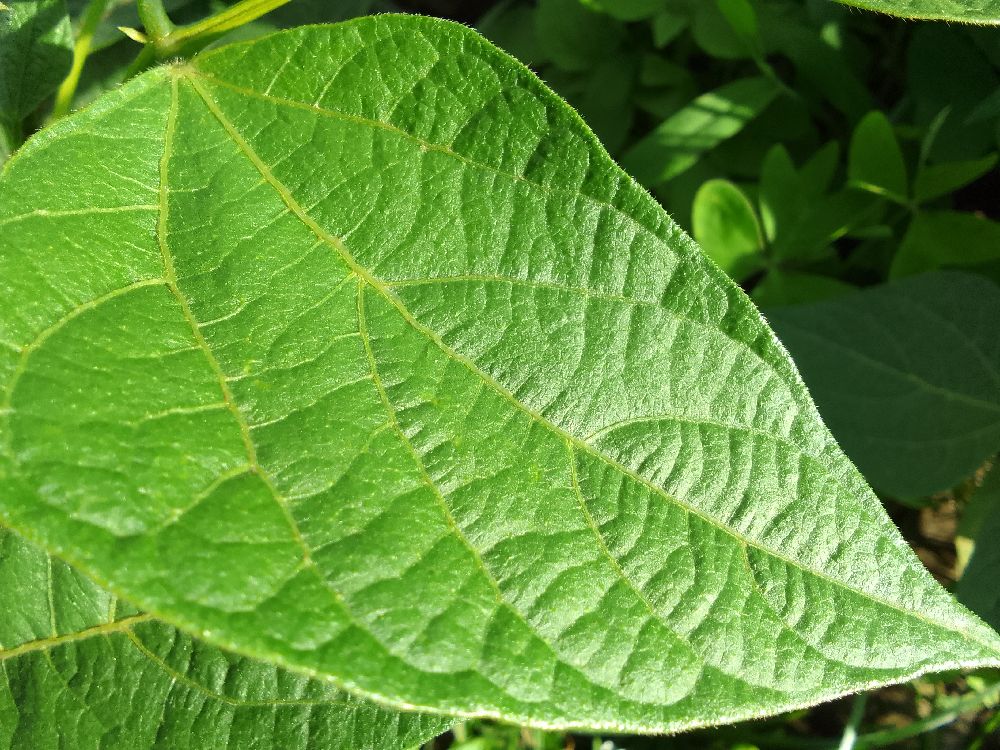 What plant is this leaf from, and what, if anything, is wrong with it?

common bean, healthy
